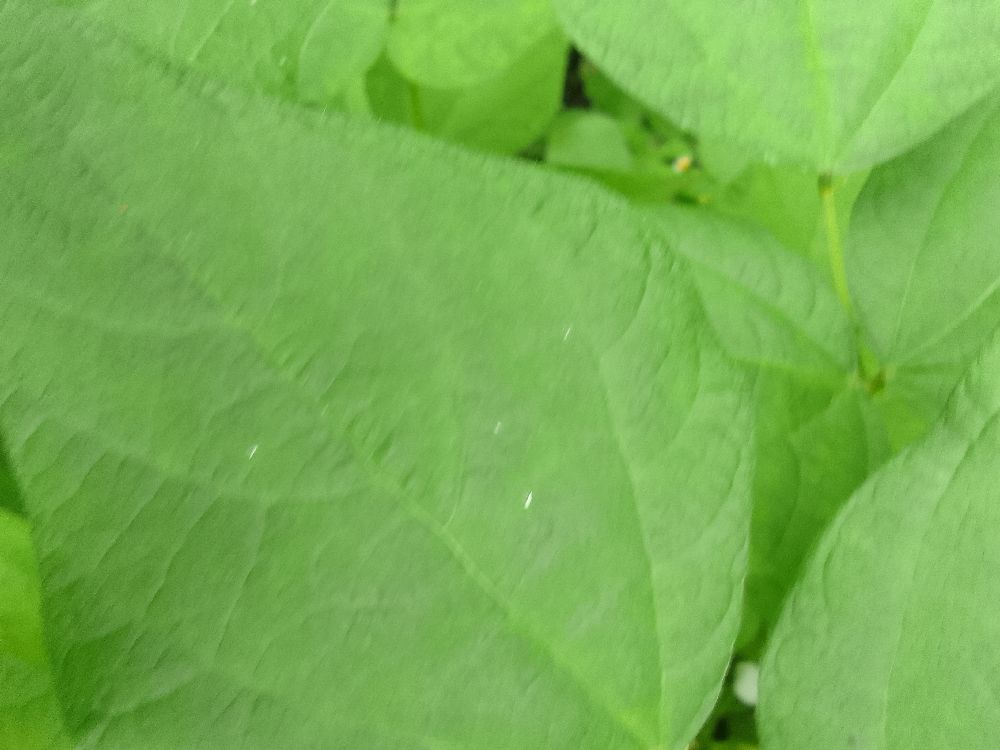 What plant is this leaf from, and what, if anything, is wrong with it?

common bean, healthy
